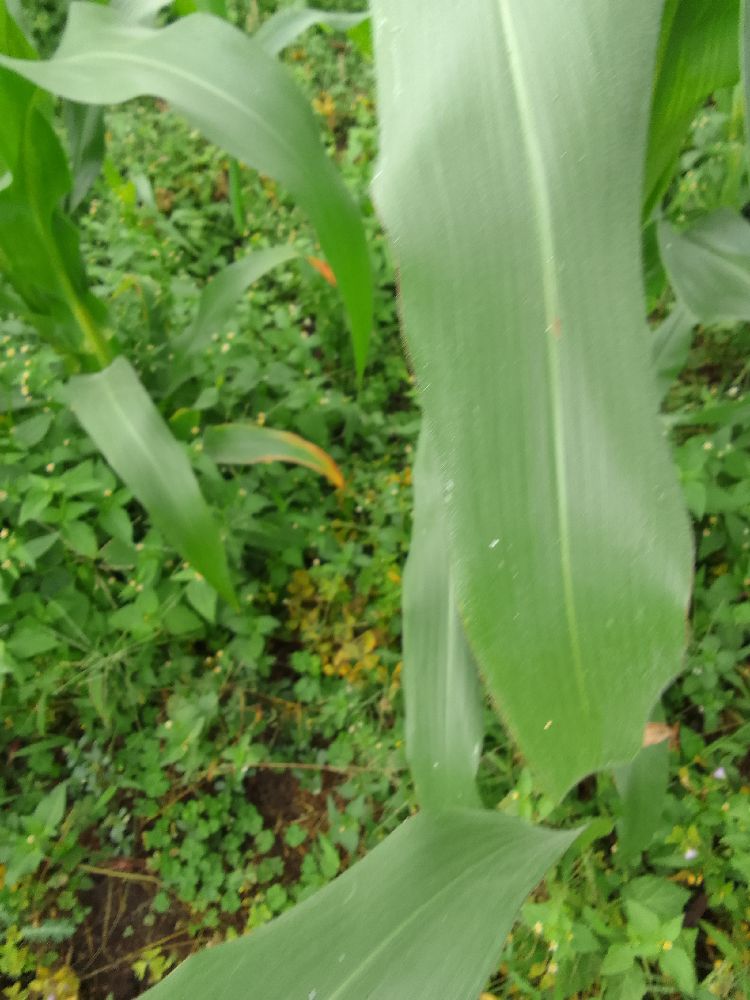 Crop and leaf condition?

maize, healthy
